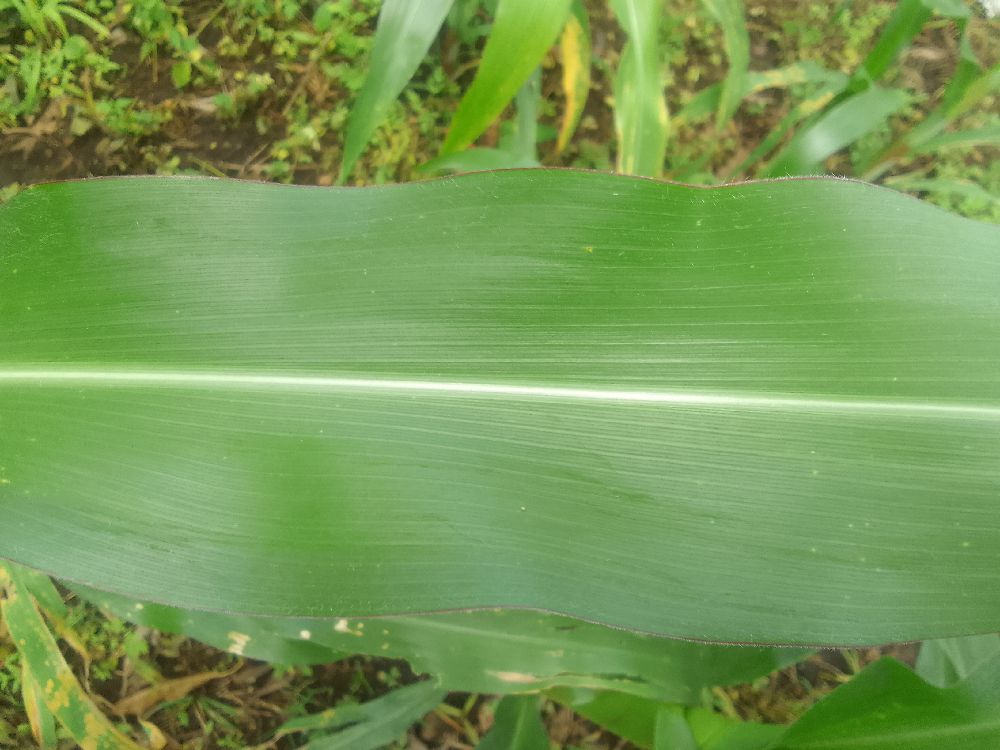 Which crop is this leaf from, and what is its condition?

maize, healthy
